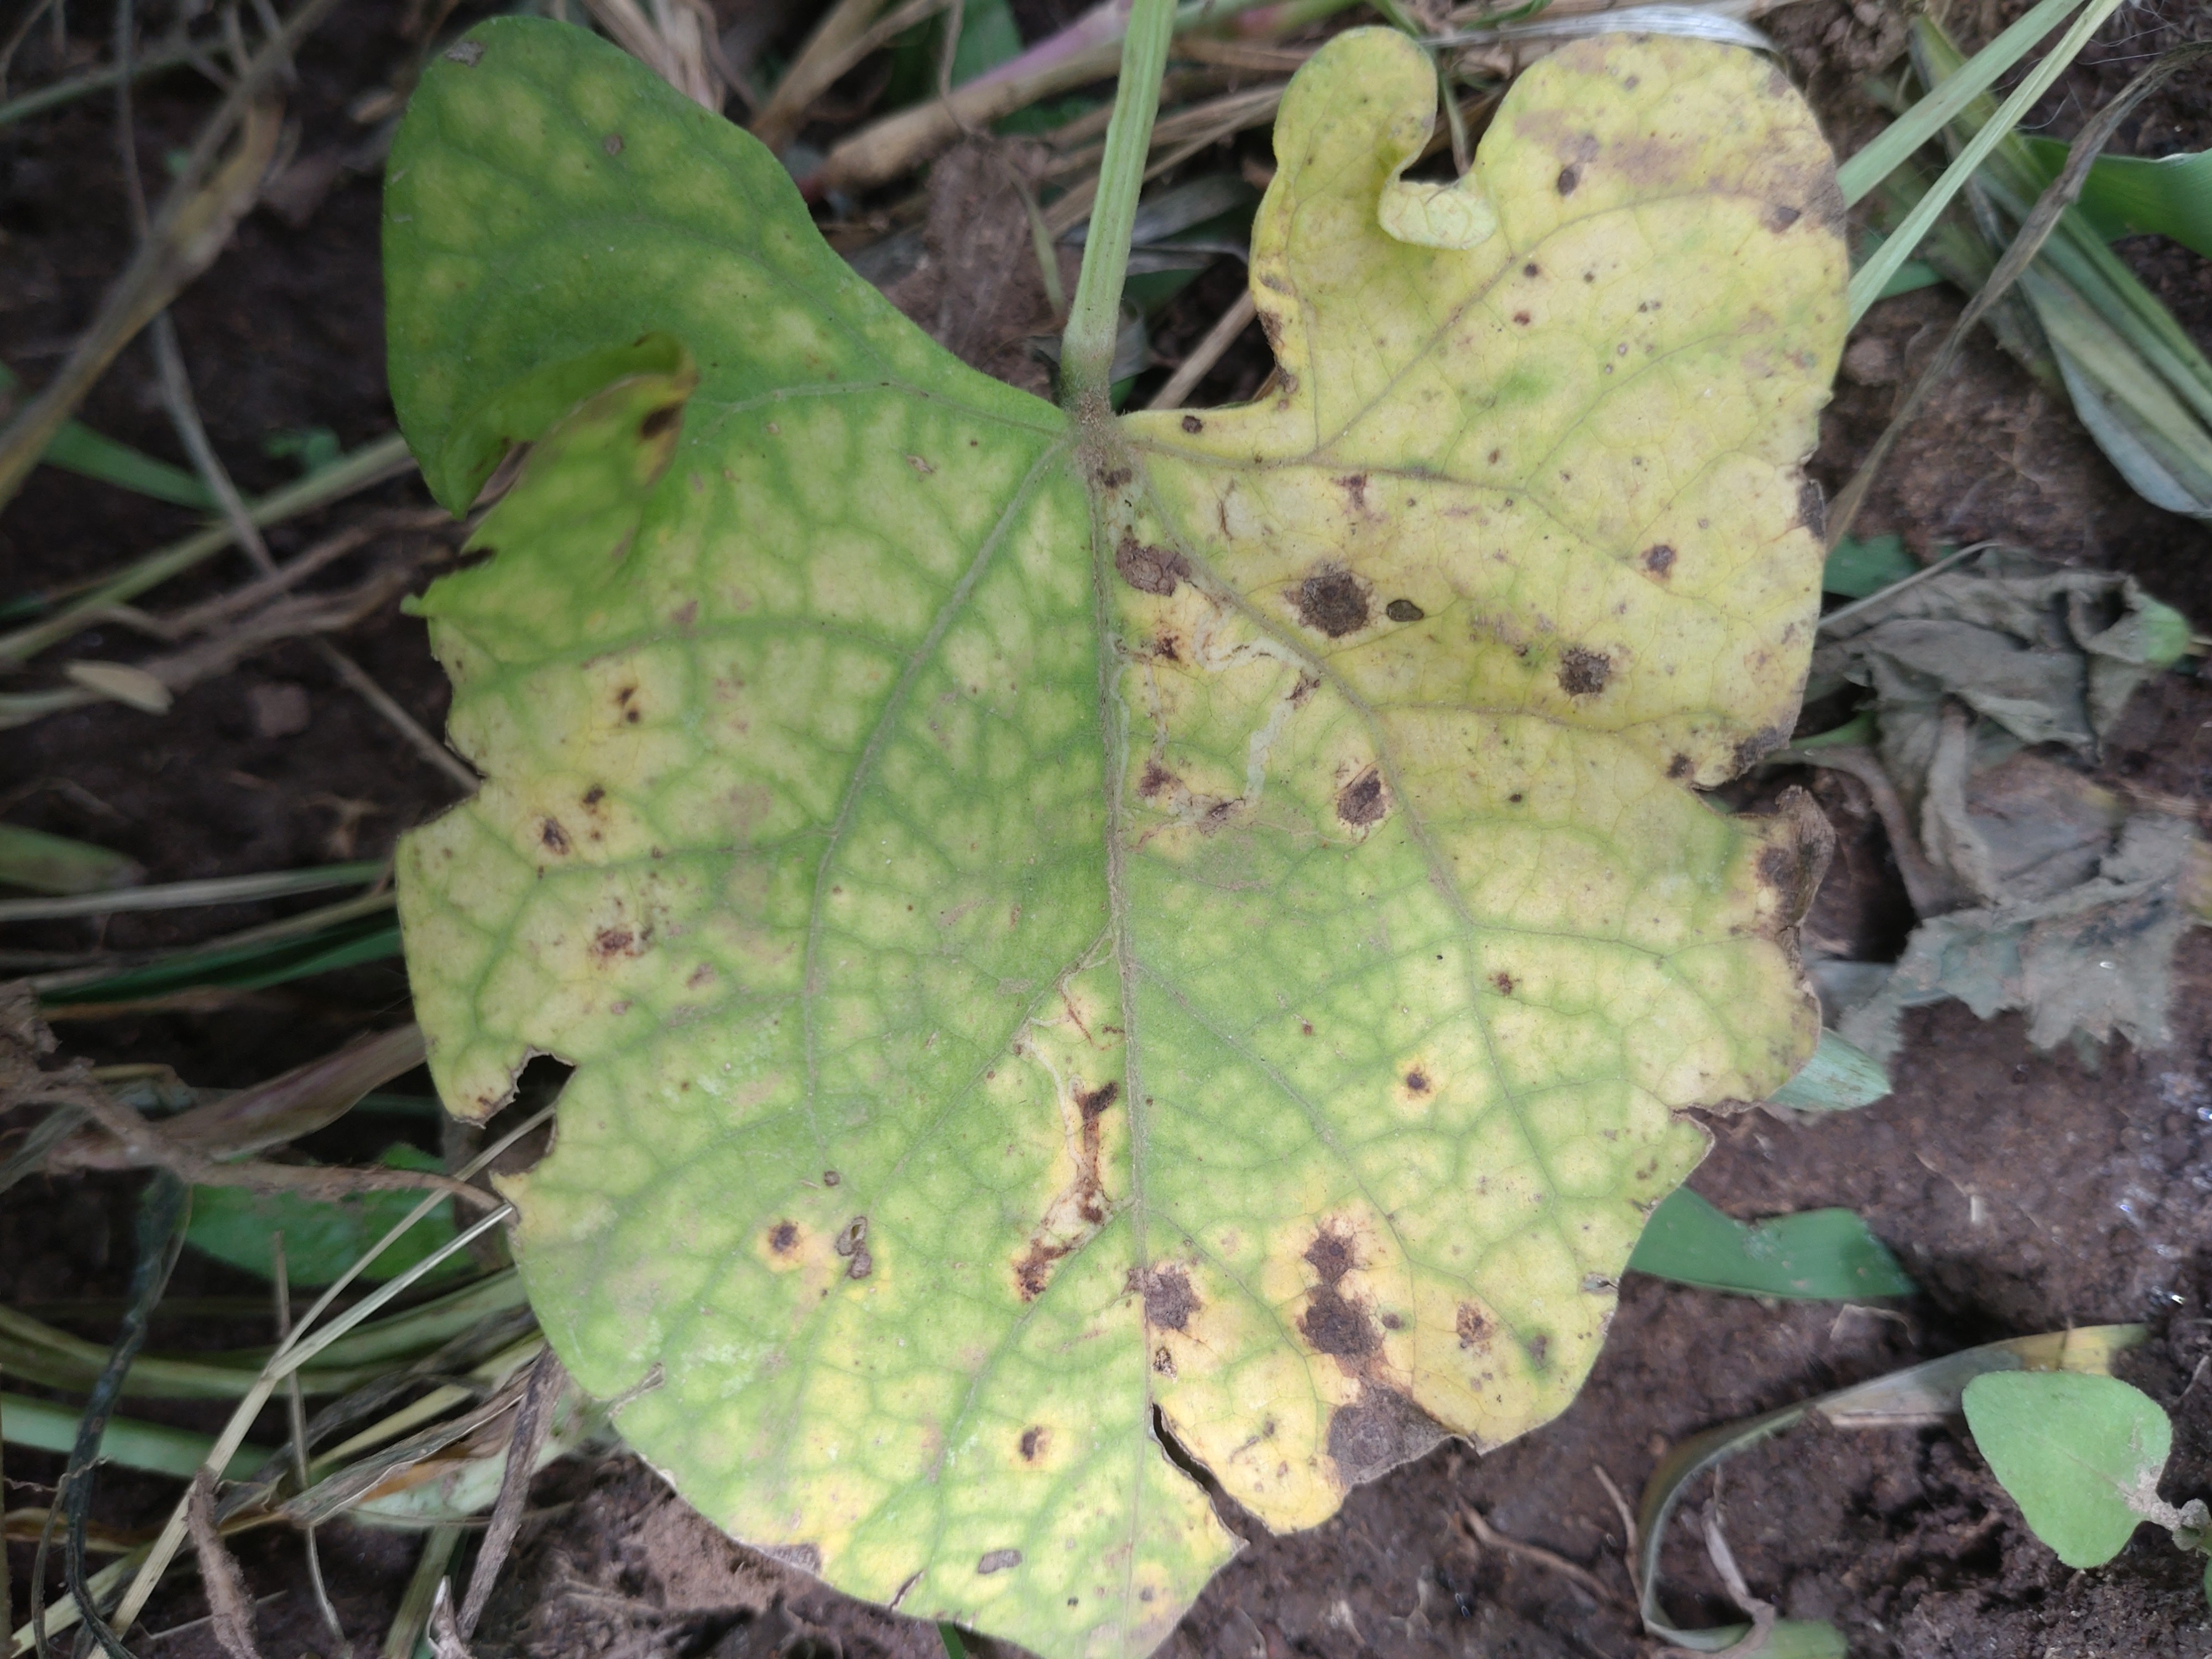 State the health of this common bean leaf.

rust
